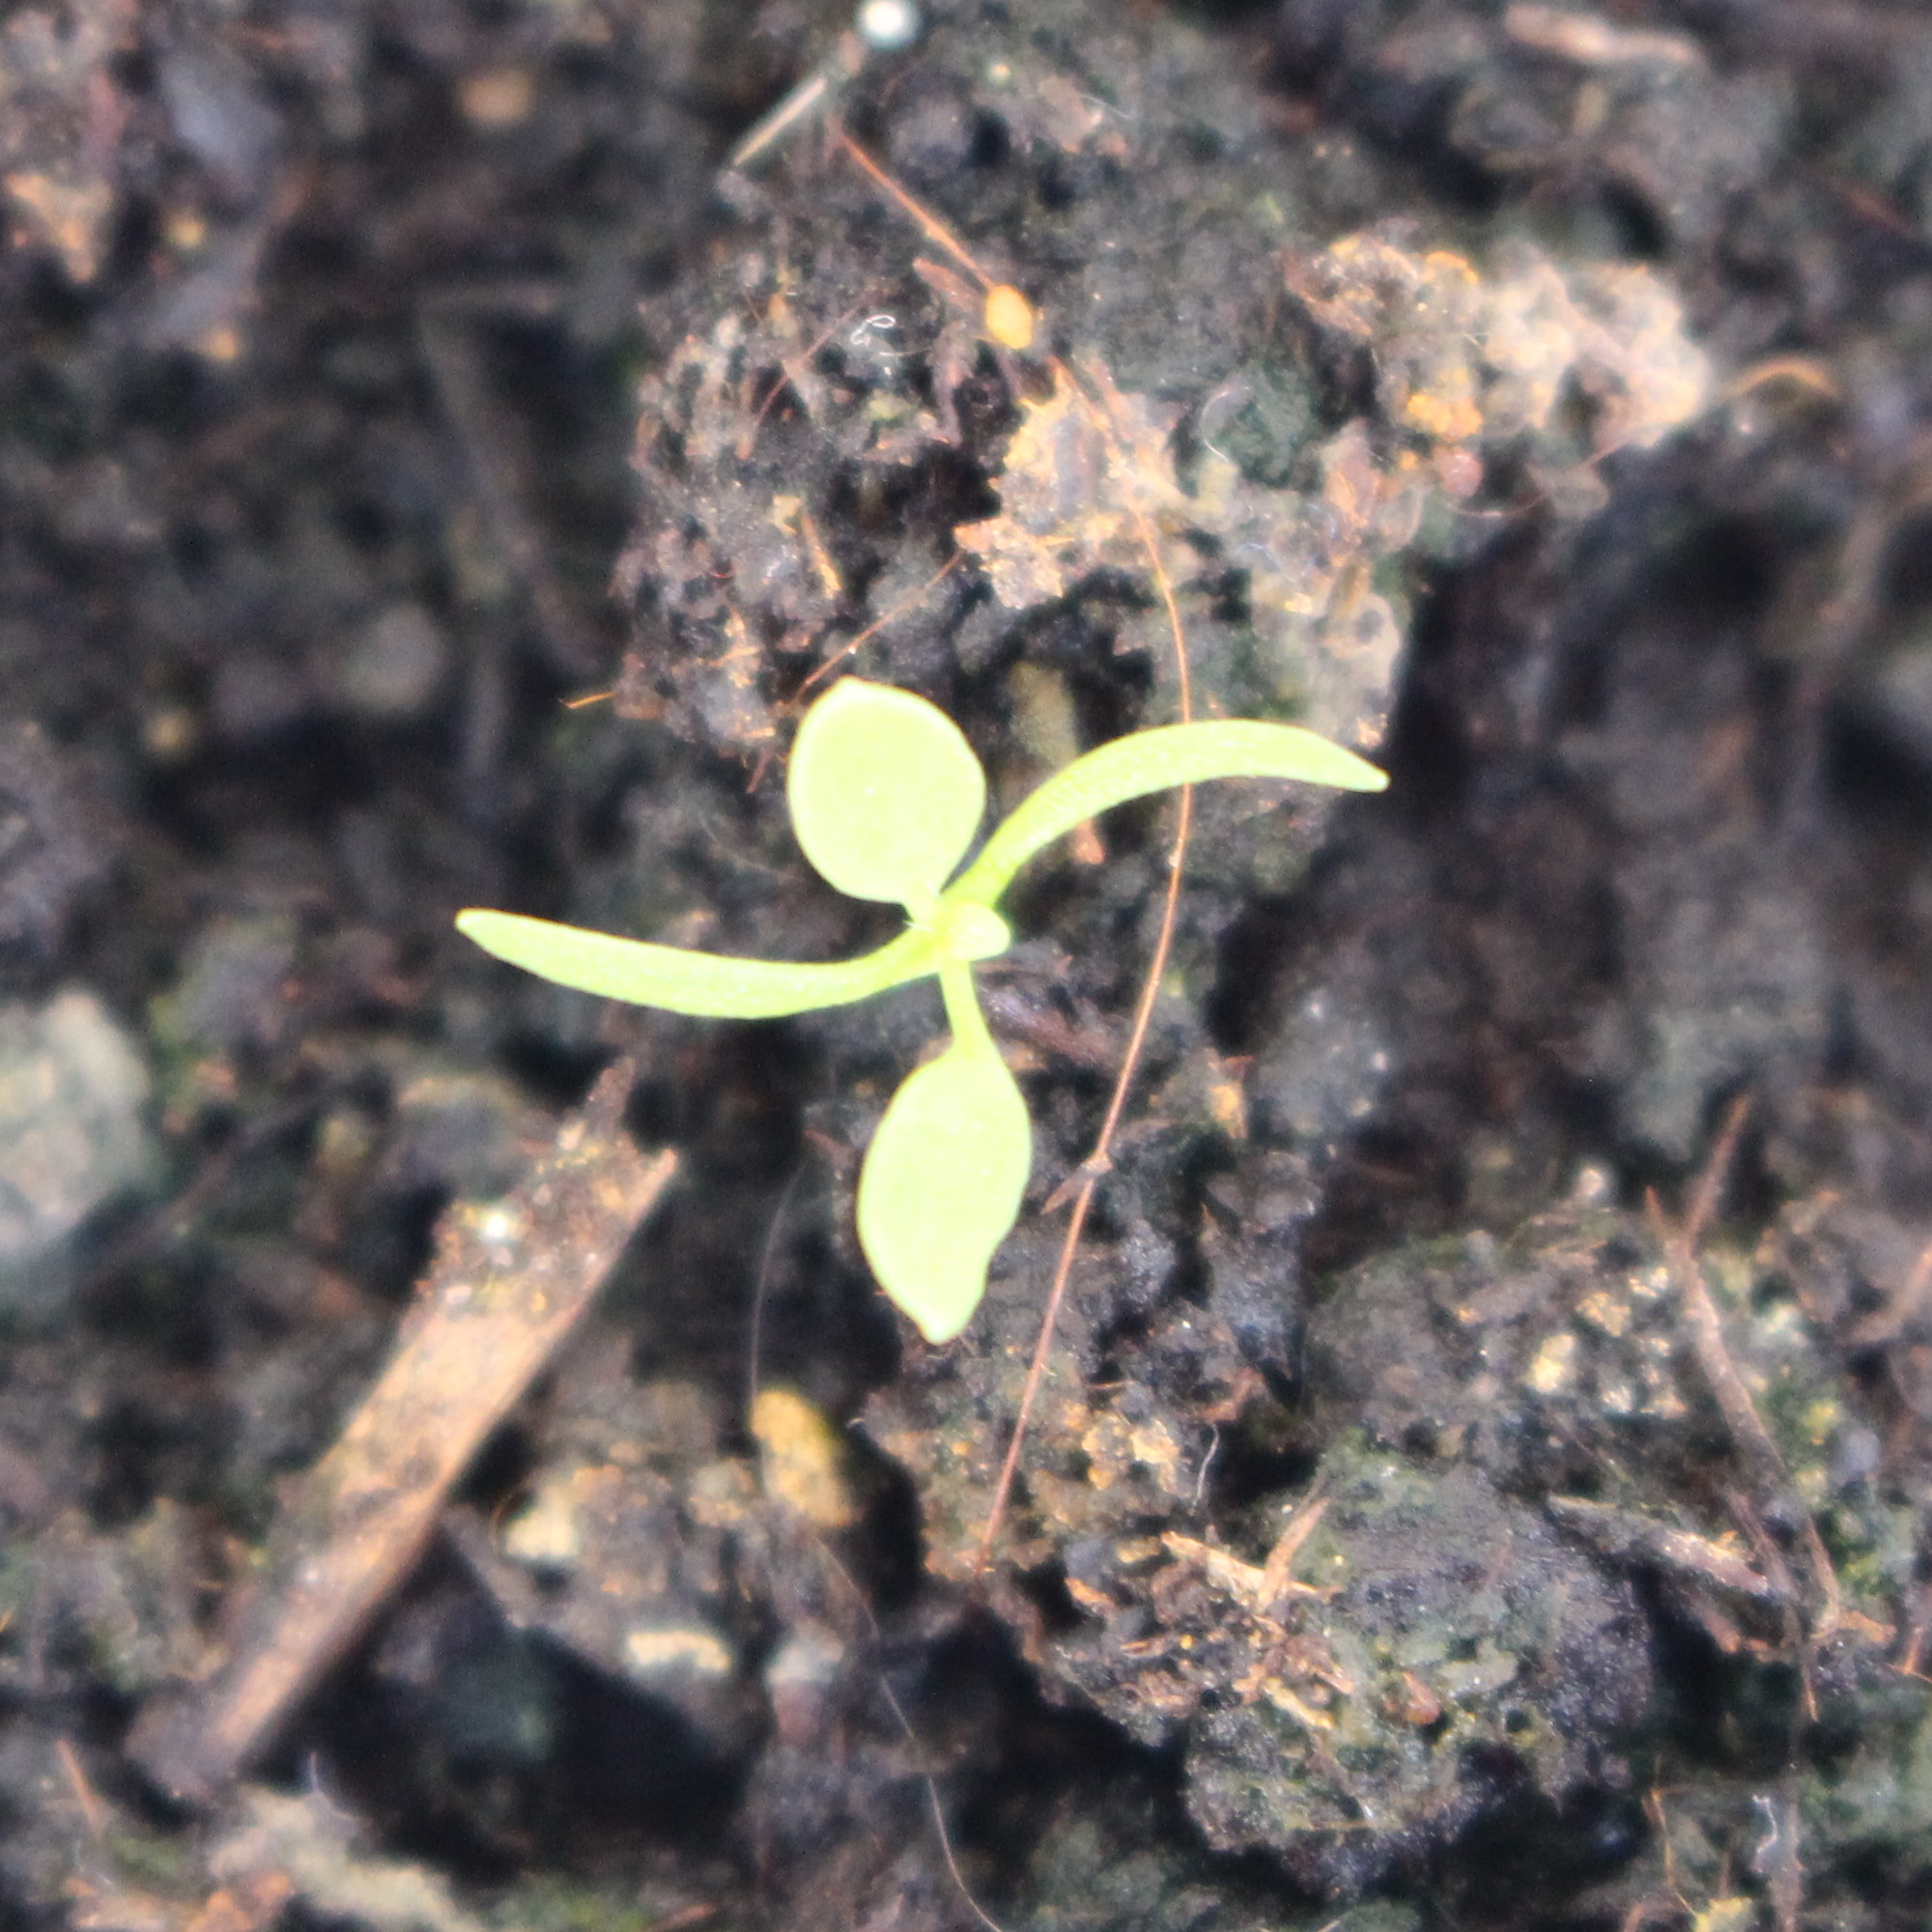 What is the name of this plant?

Papaver rhoeas
